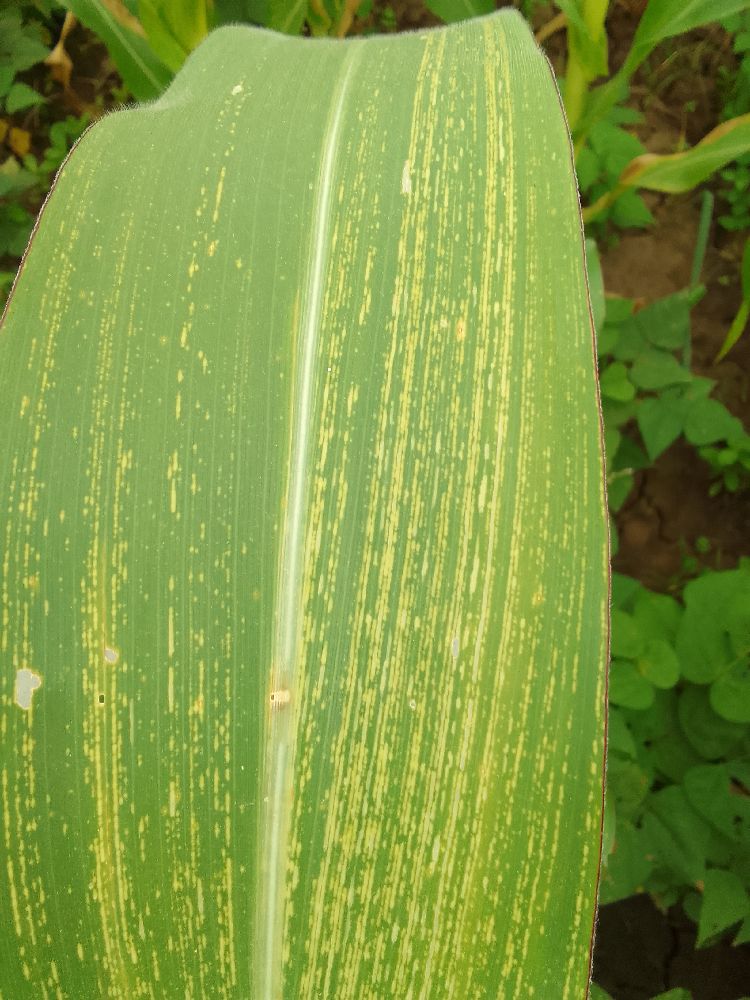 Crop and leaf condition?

maize, maize streak virus
